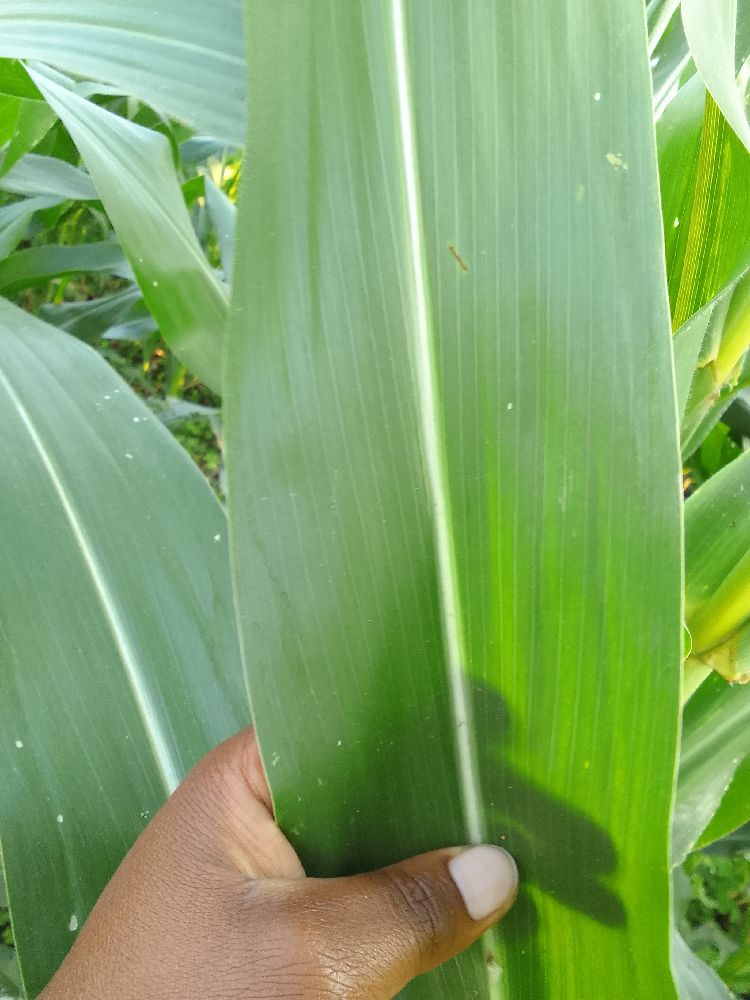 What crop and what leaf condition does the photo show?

maize, healthy
